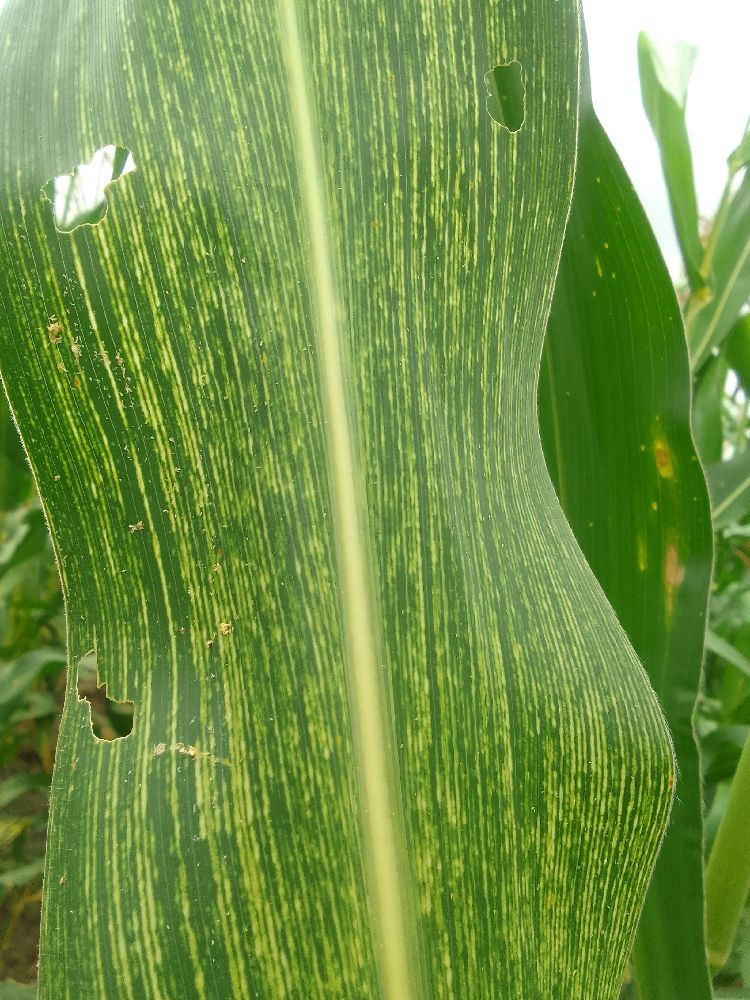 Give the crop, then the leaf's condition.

maize, maize streak virus
